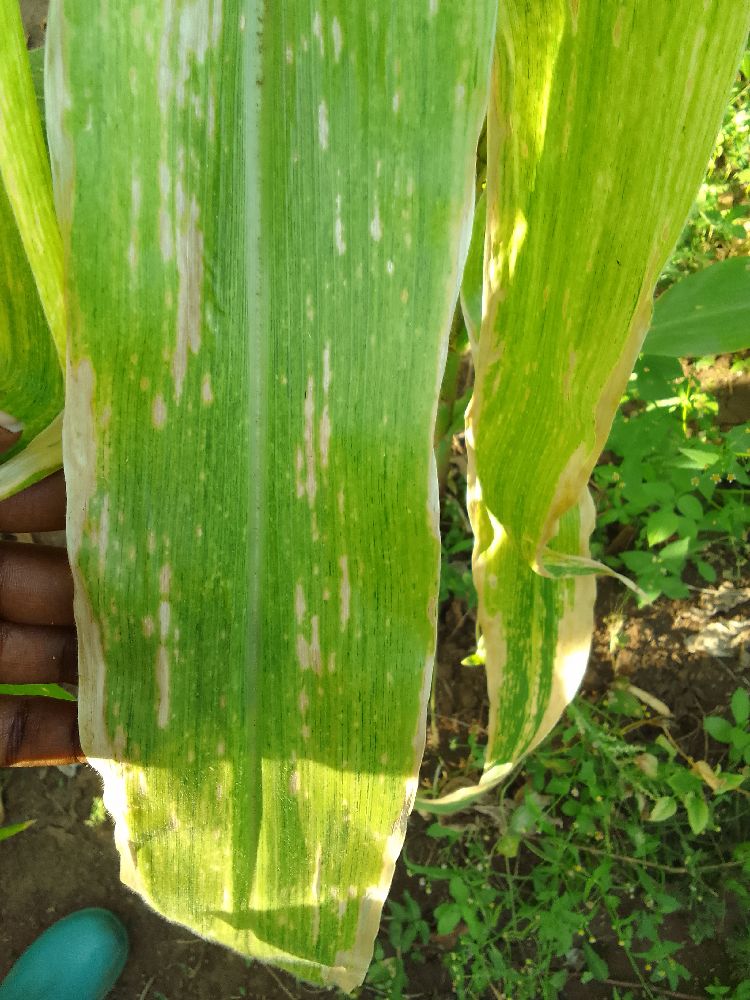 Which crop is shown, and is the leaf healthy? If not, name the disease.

maize, maize lethal necrosis
